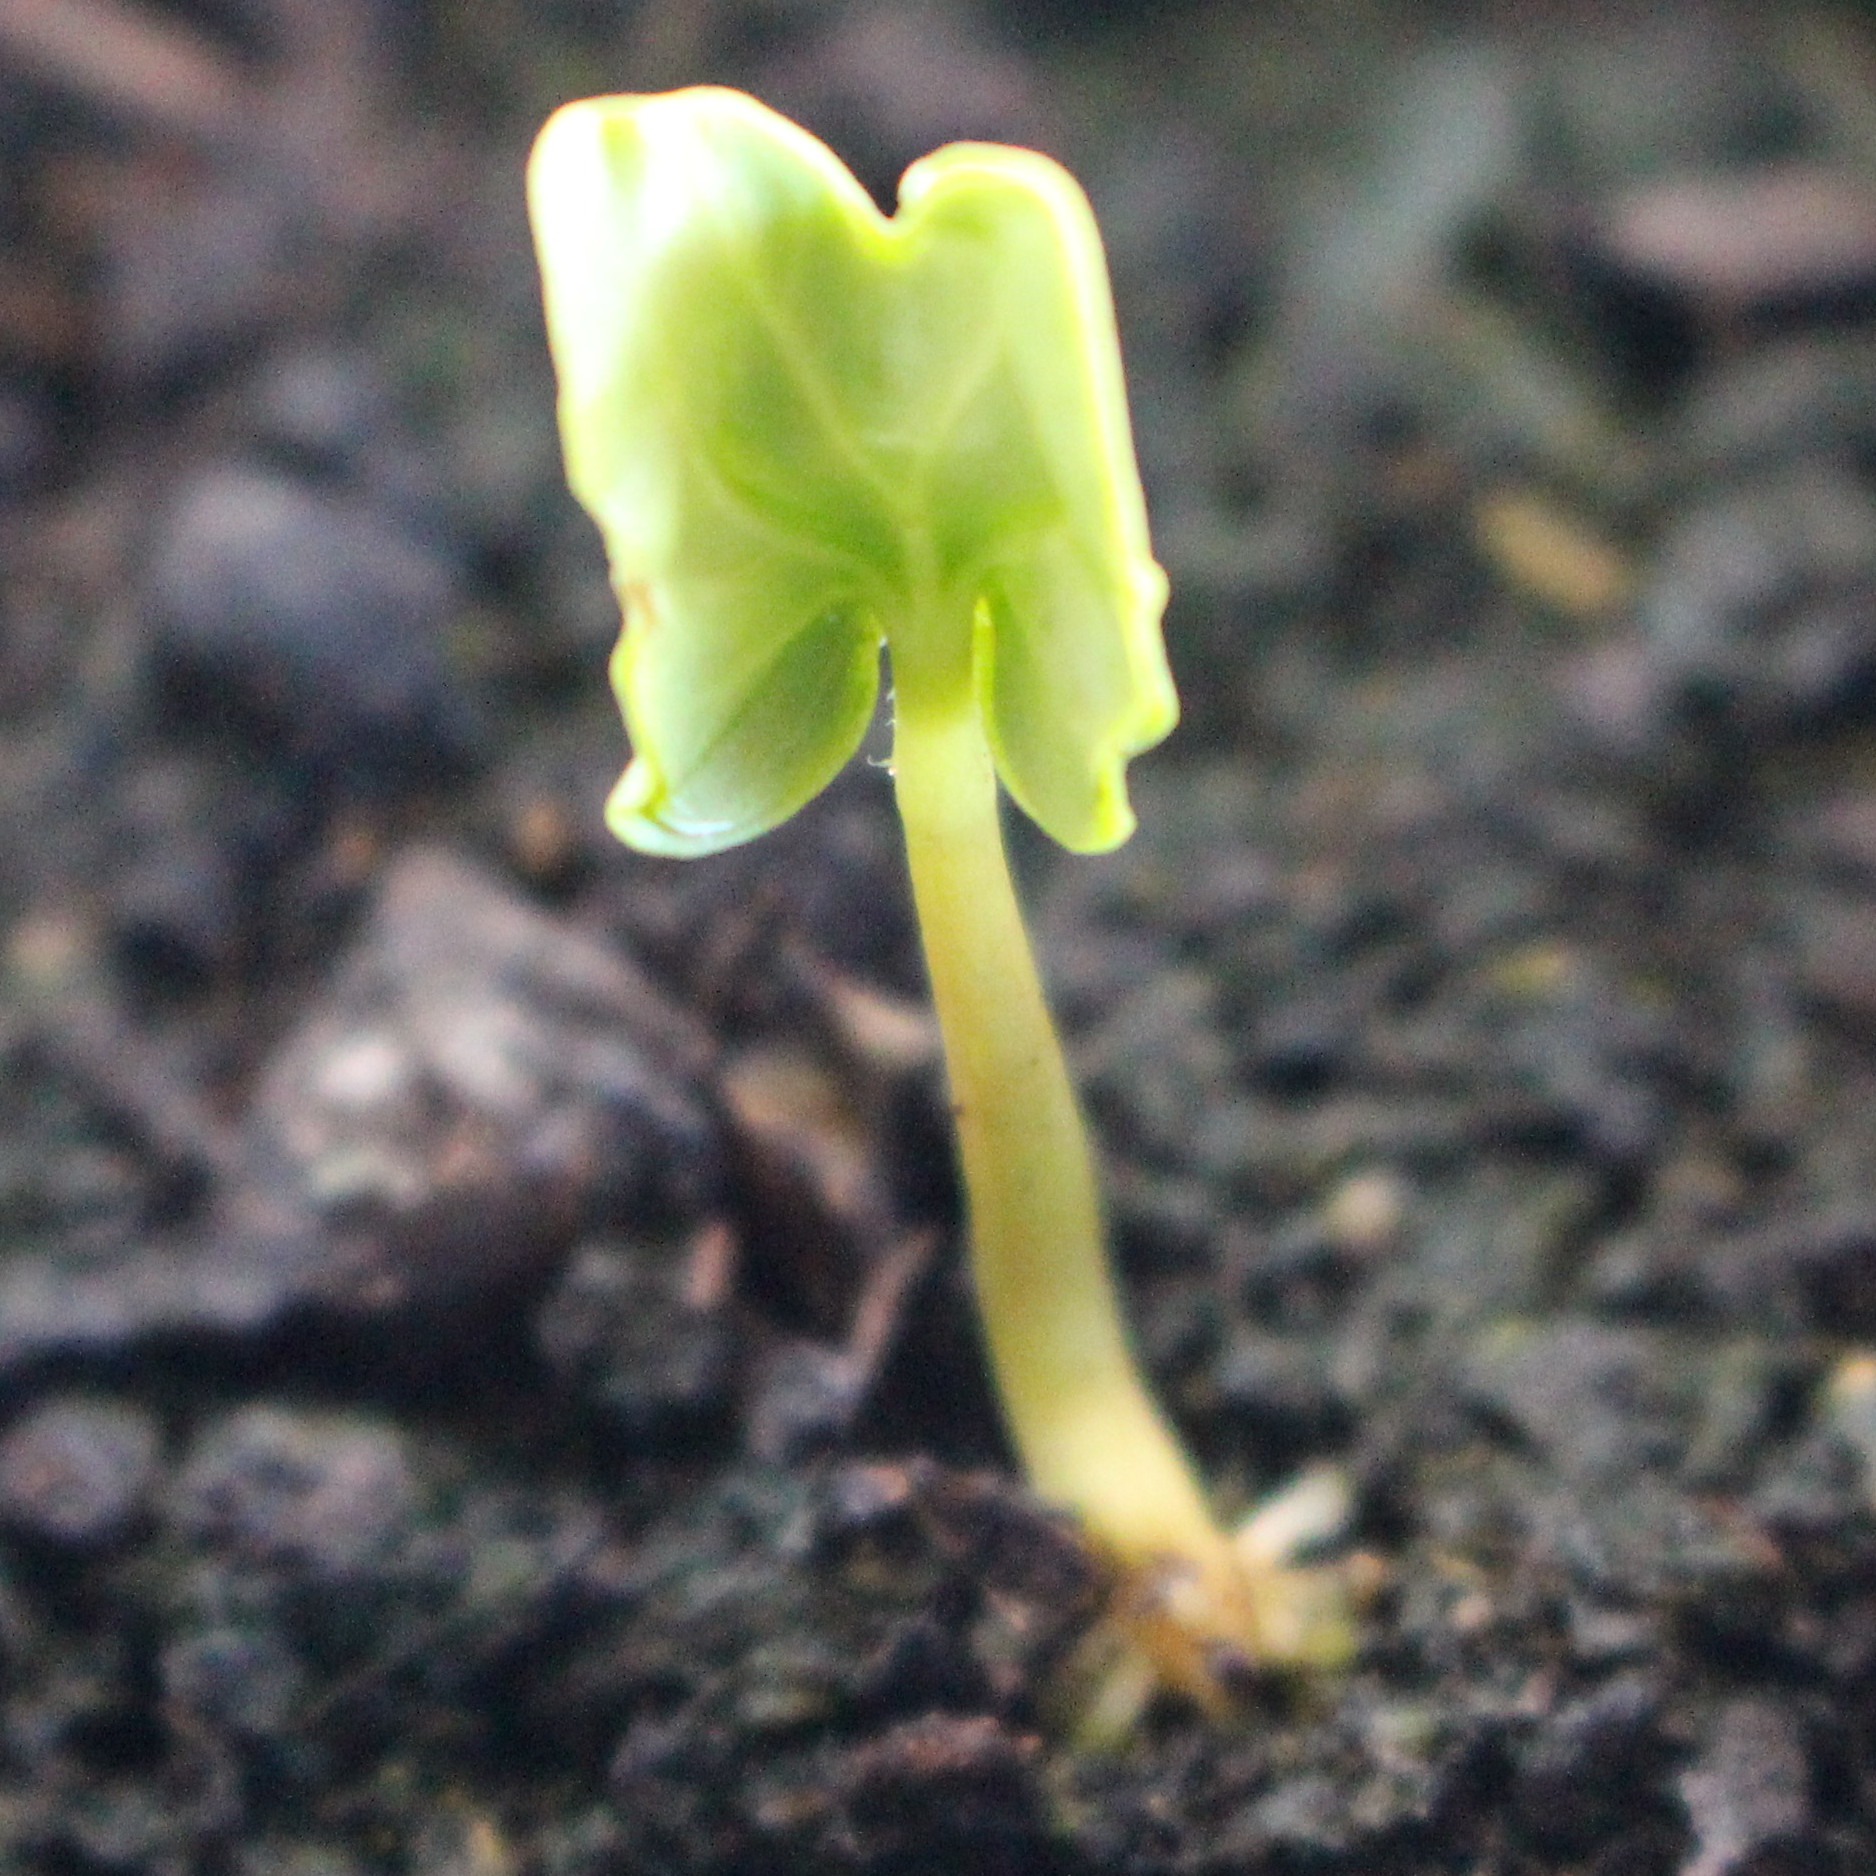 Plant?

Convolvulus arvensis
